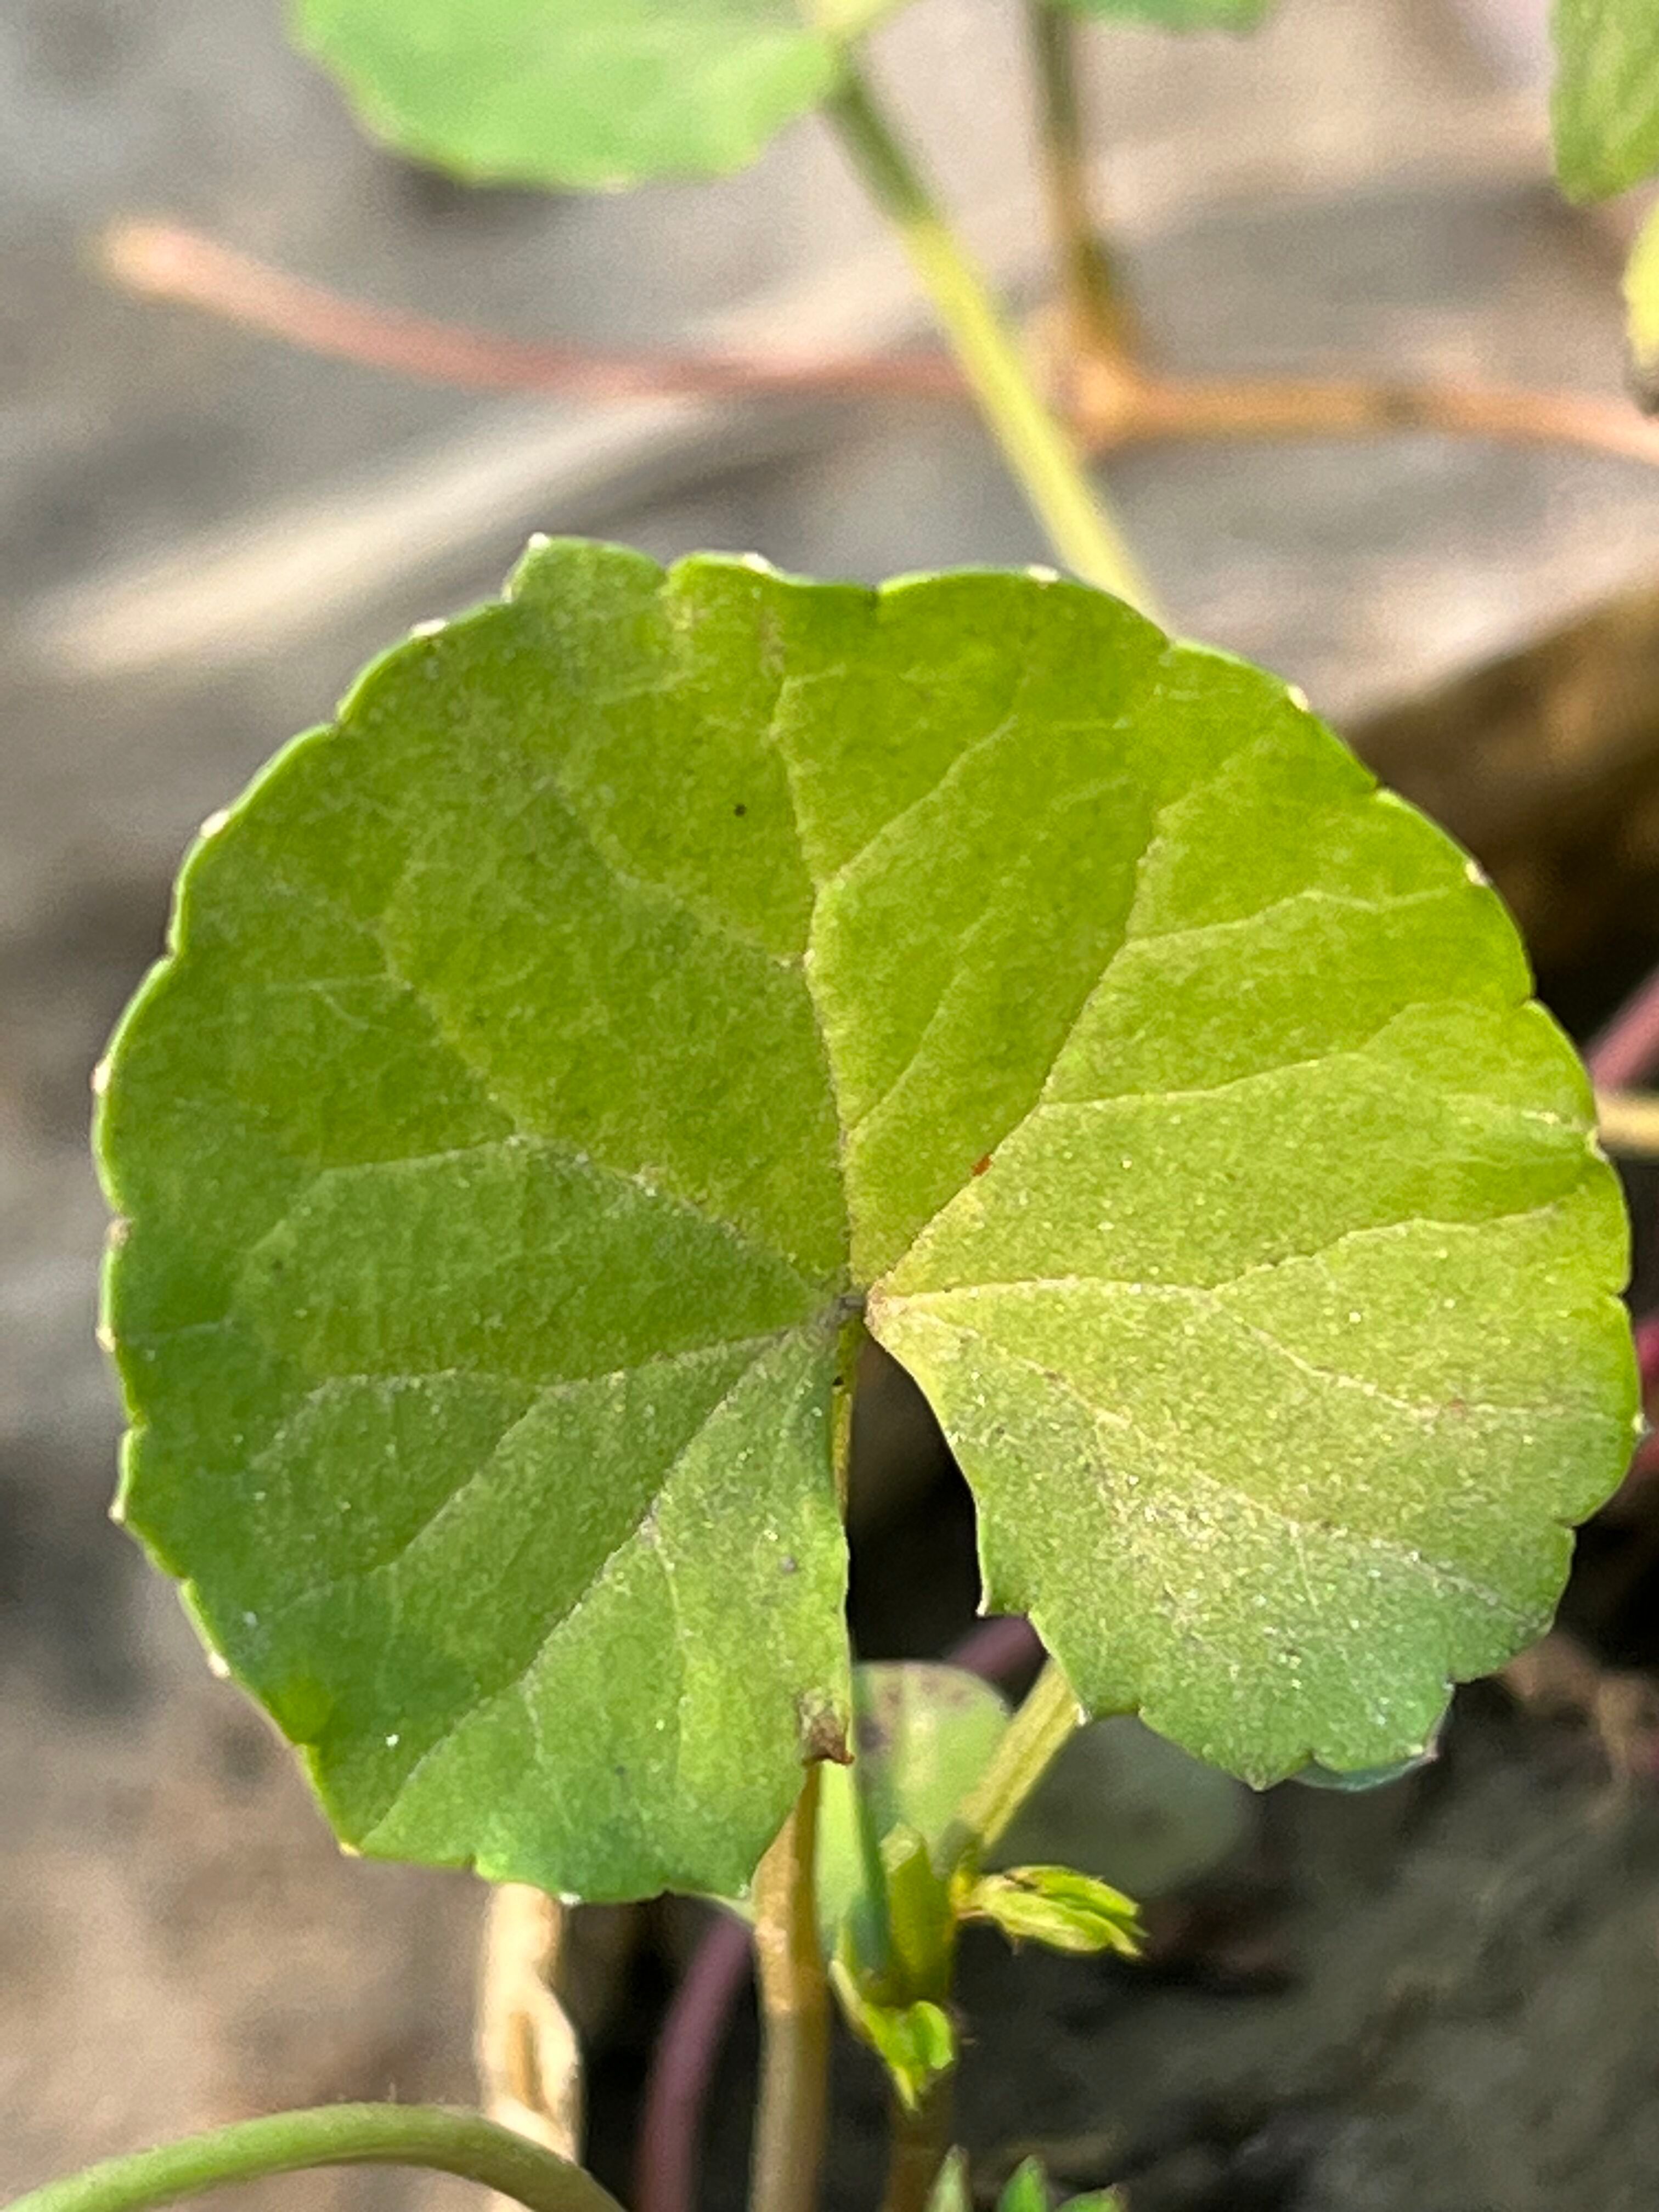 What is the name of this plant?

thankuni
